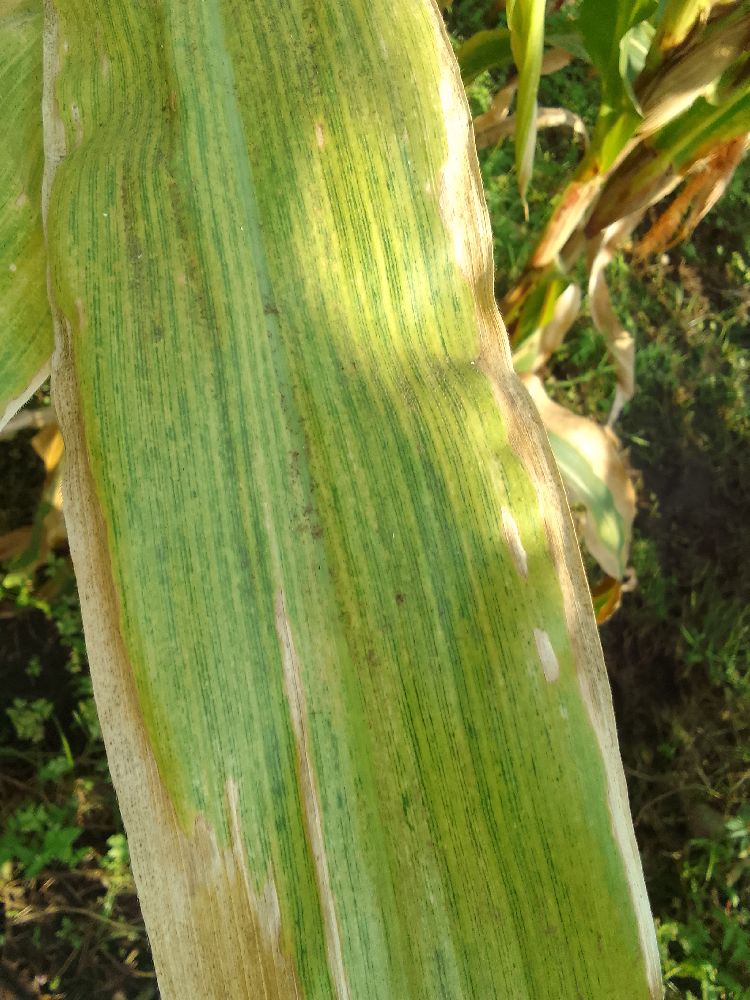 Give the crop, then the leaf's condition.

maize, maize lethal necrosis
